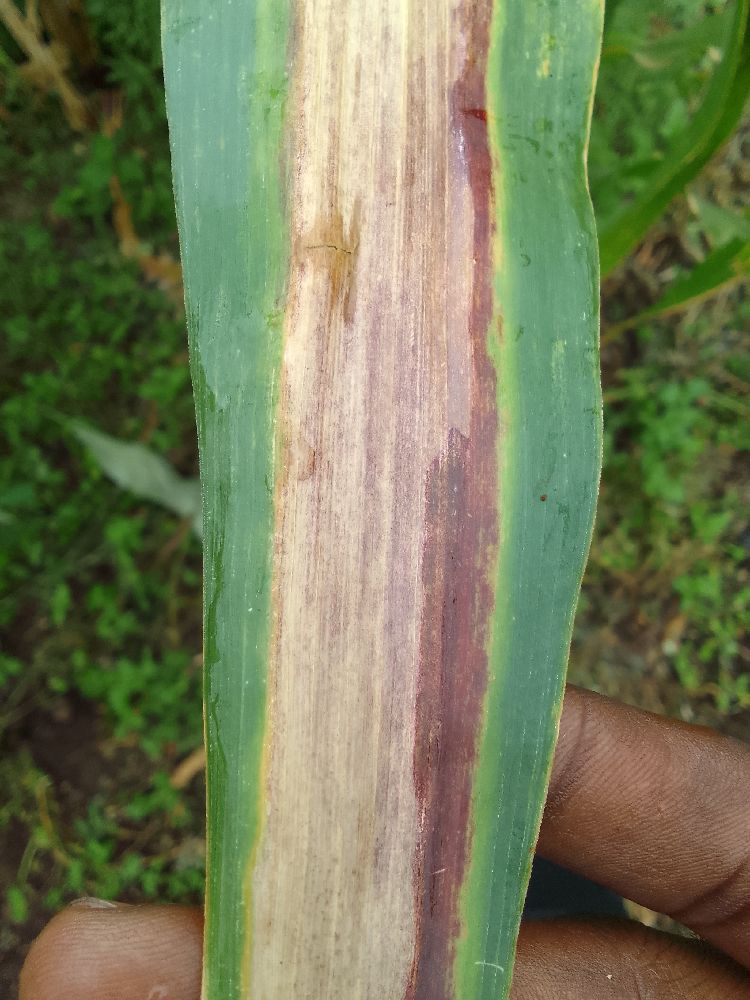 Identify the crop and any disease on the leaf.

maize, maize lethal necrosis
